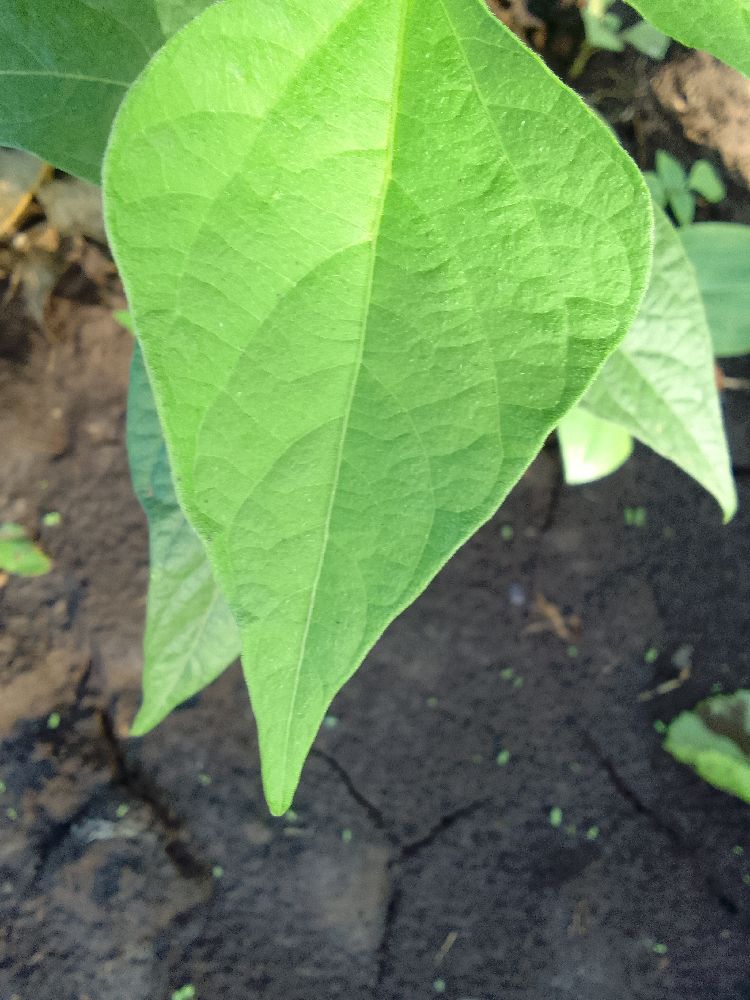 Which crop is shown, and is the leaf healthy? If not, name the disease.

common bean, healthy
